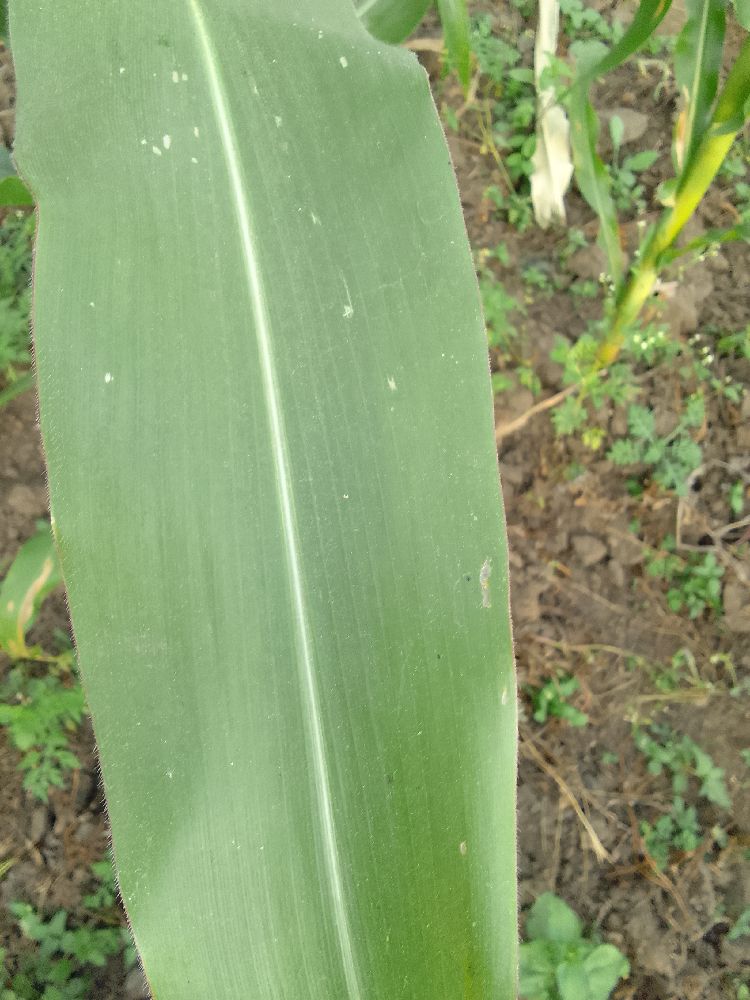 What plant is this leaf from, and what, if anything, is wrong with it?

maize, healthy
